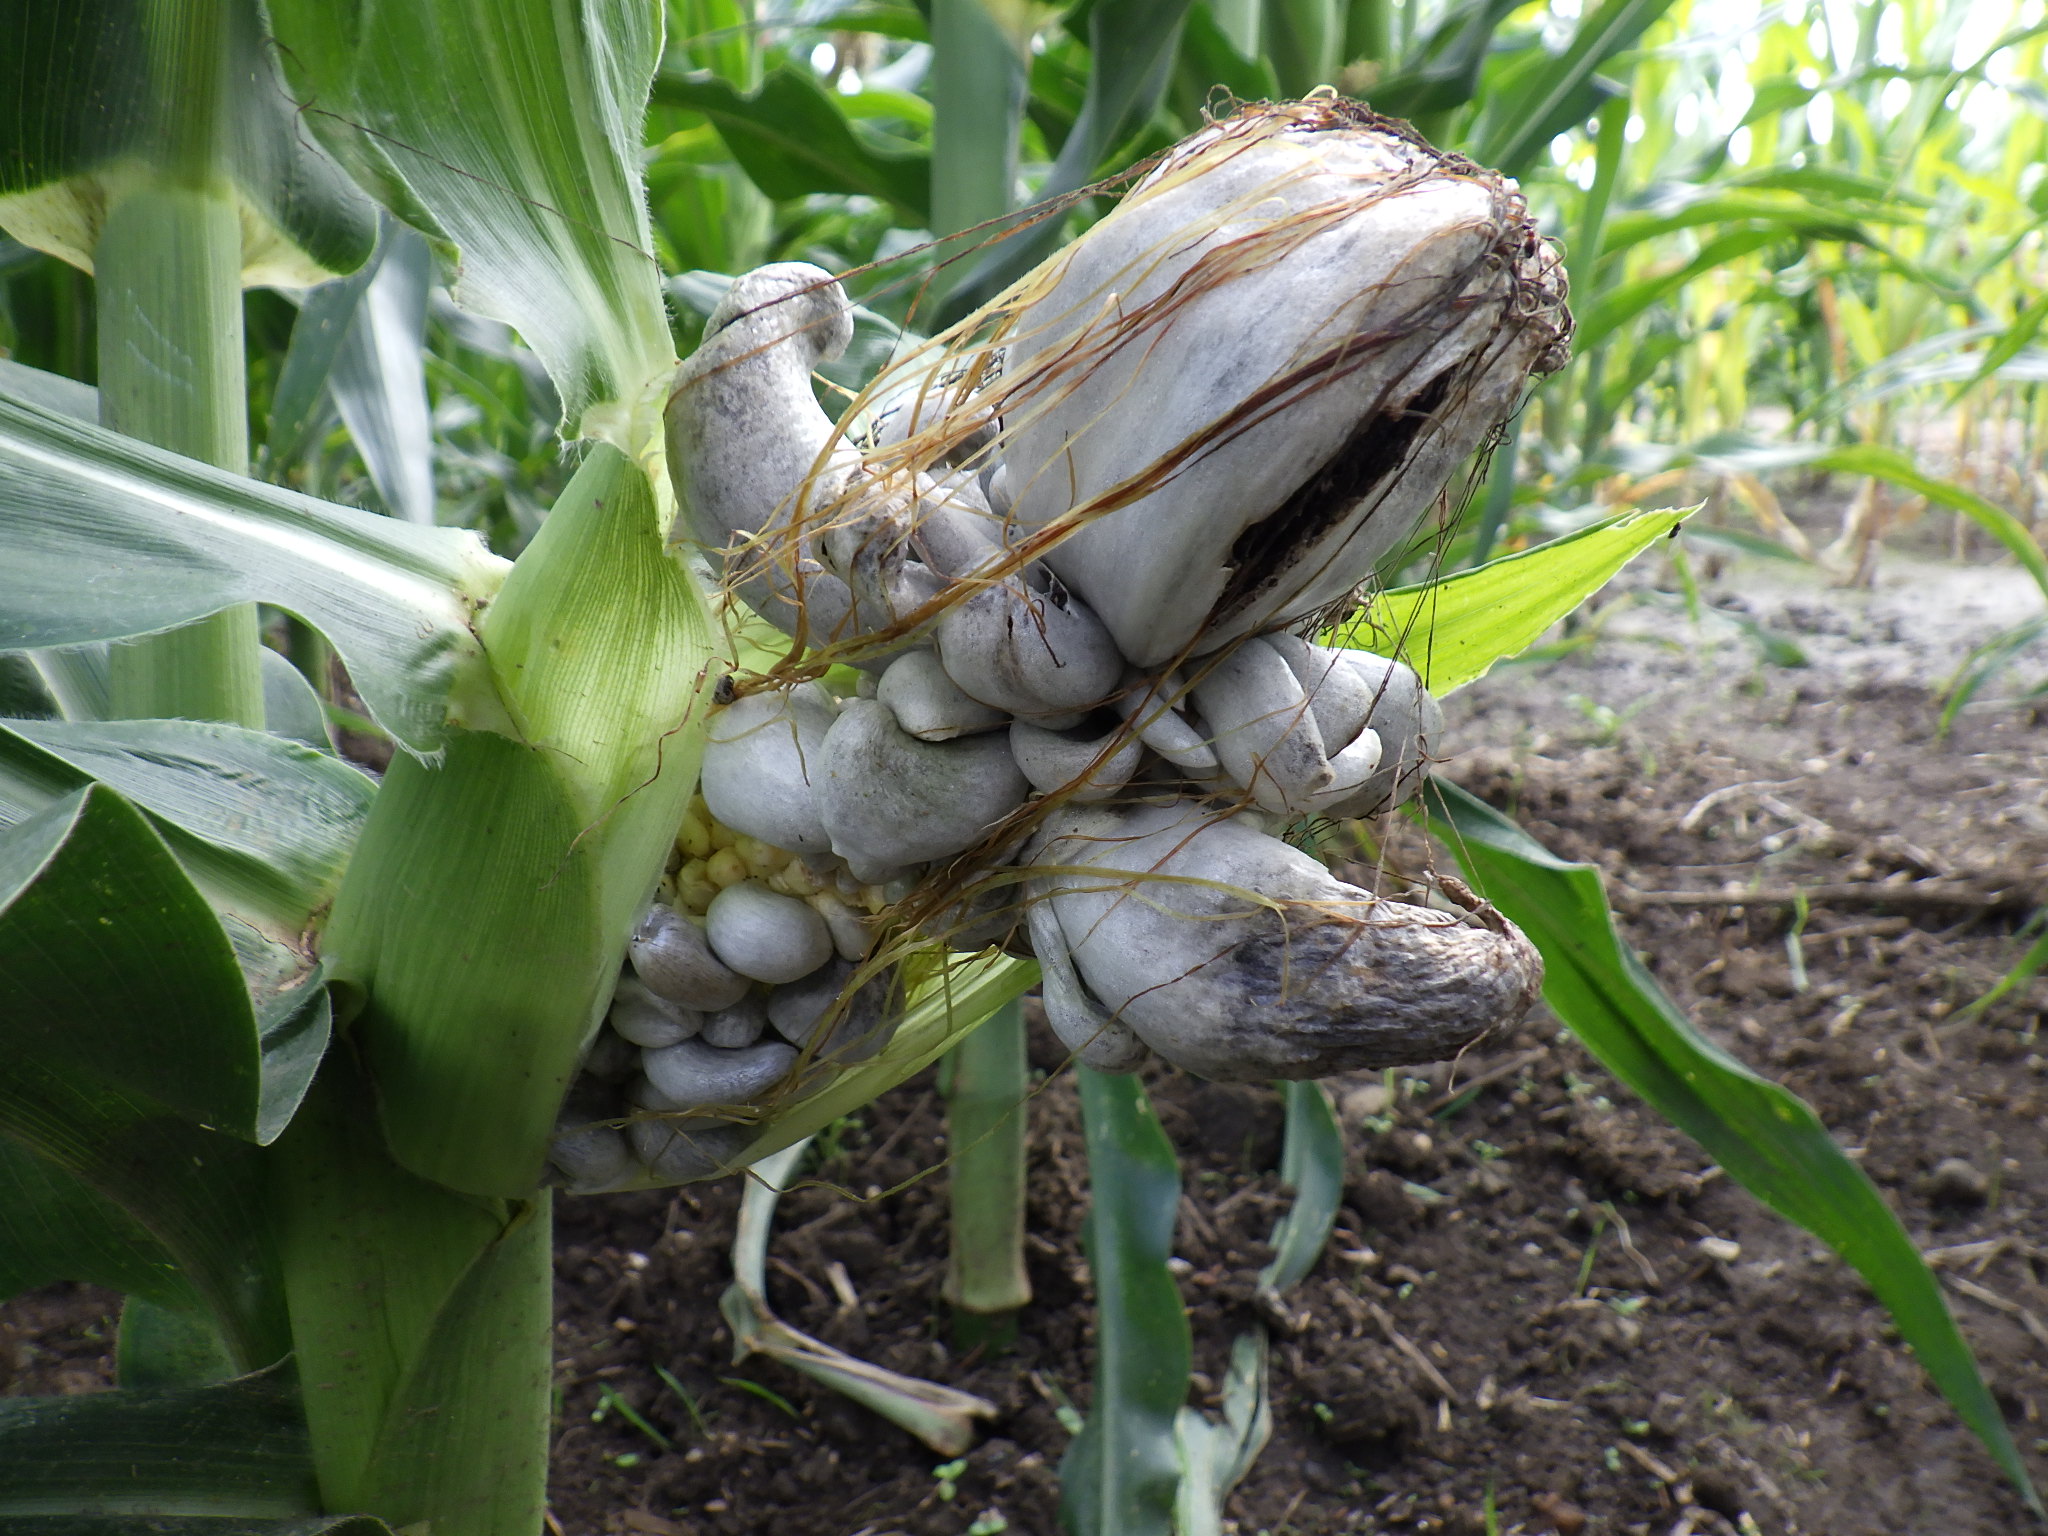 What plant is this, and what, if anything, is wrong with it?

corn, corn smut
